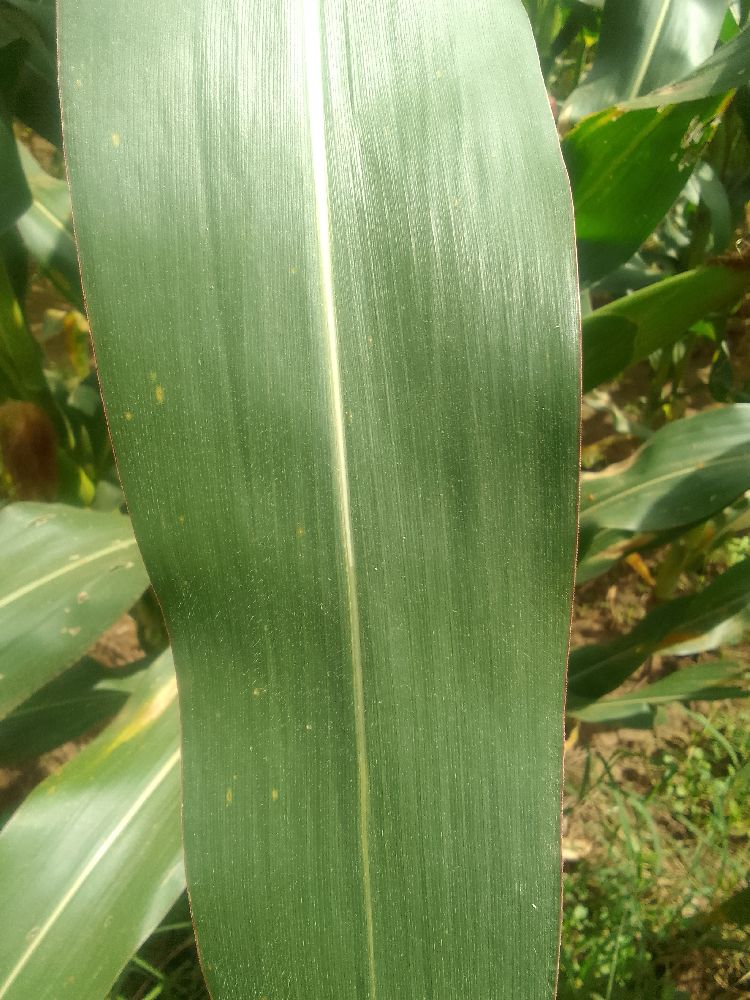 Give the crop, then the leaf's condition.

maize, healthy
